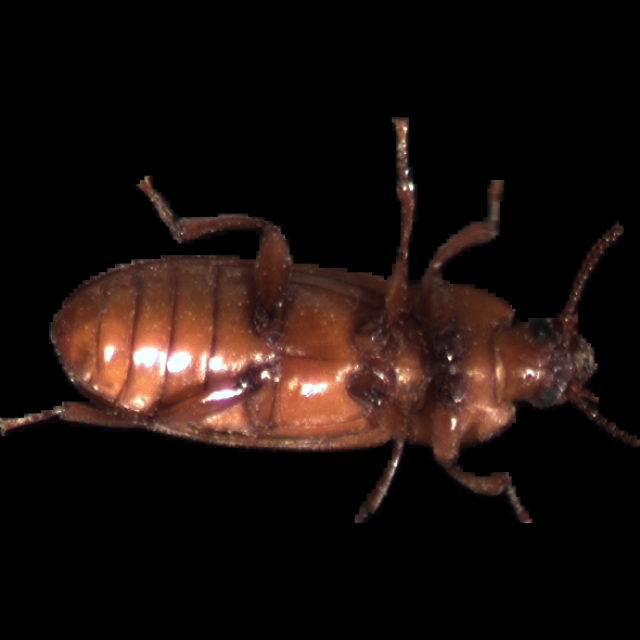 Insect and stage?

mealworm beetle
